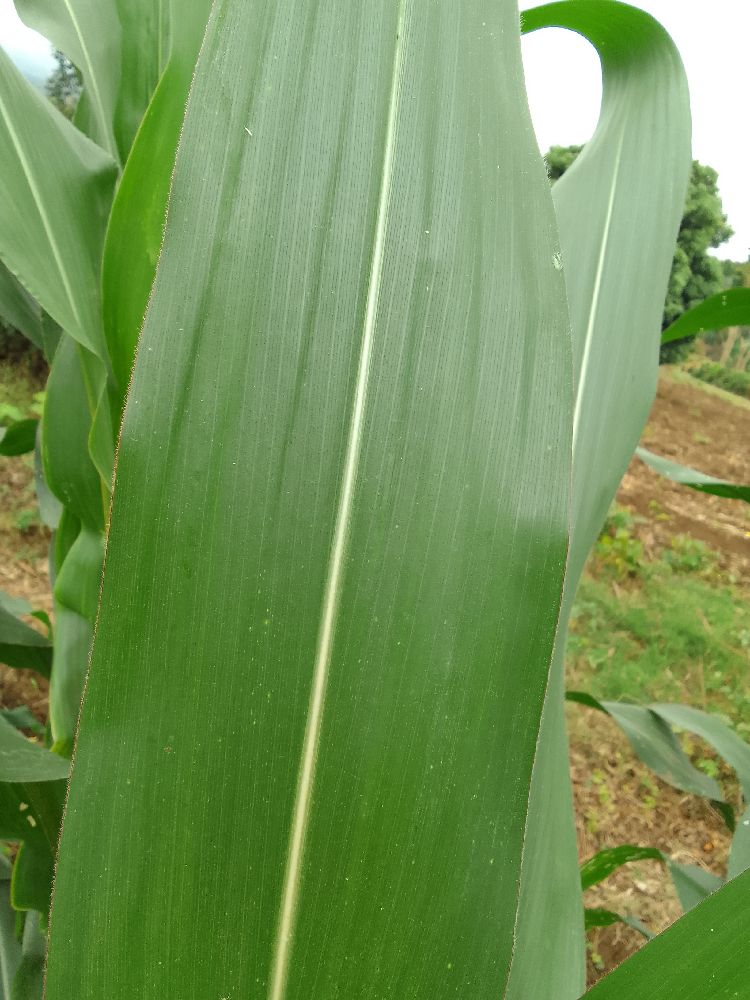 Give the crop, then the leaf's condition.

maize, healthy
